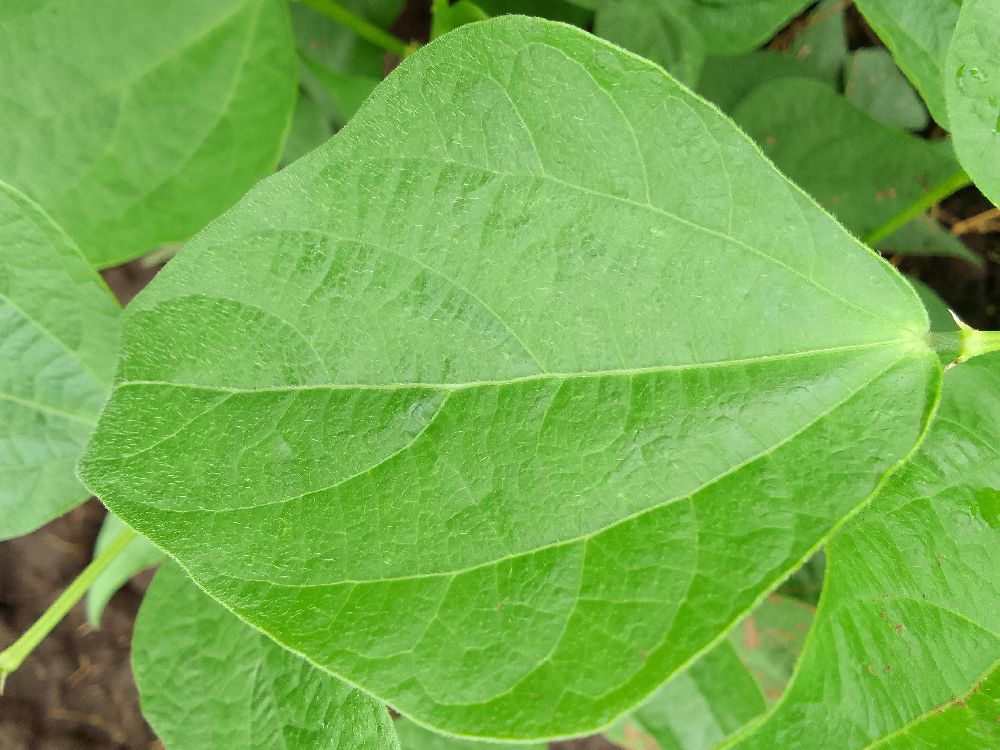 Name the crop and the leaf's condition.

common bean, healthy
